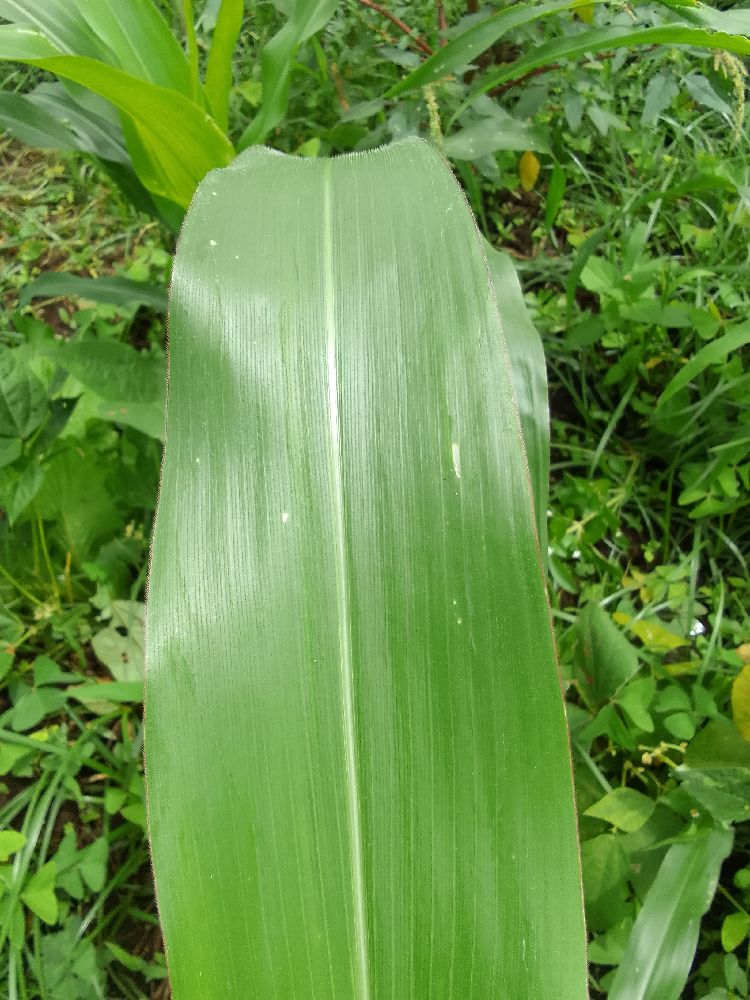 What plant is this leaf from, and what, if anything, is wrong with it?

maize, healthy
